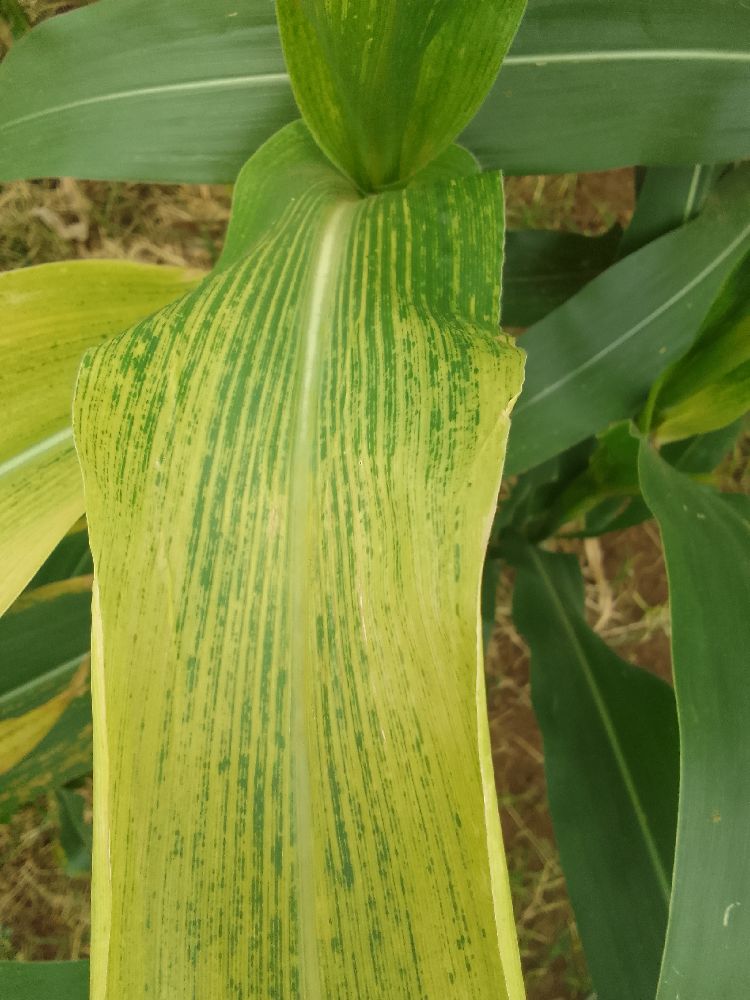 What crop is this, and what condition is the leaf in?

maize, maize lethal necrosis
